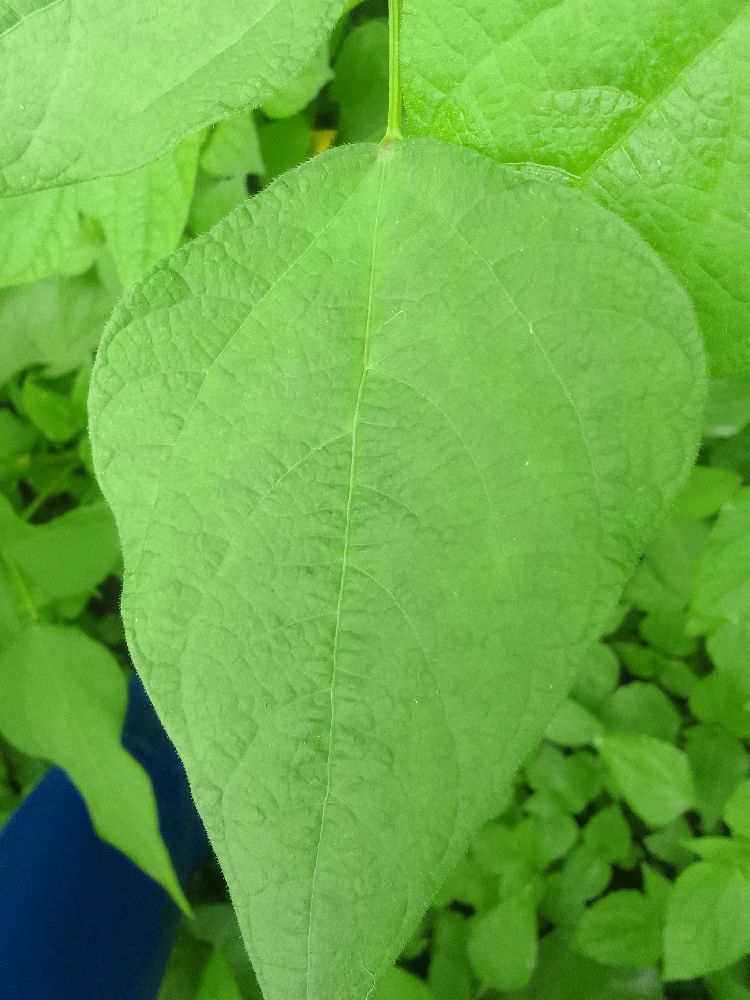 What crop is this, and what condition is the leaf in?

common bean, healthy
